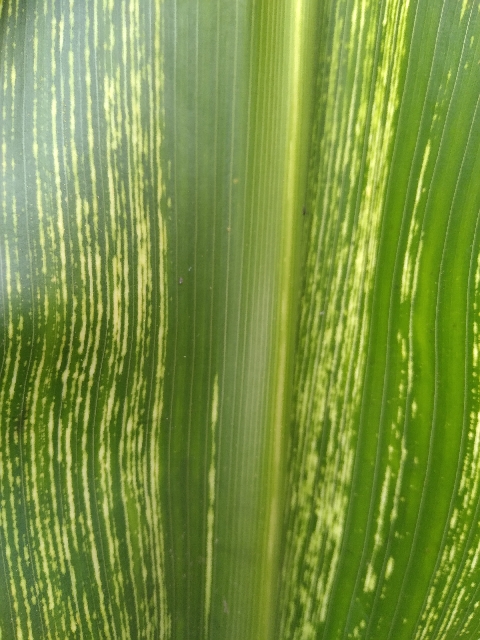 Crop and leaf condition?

maize, maize streak virus
